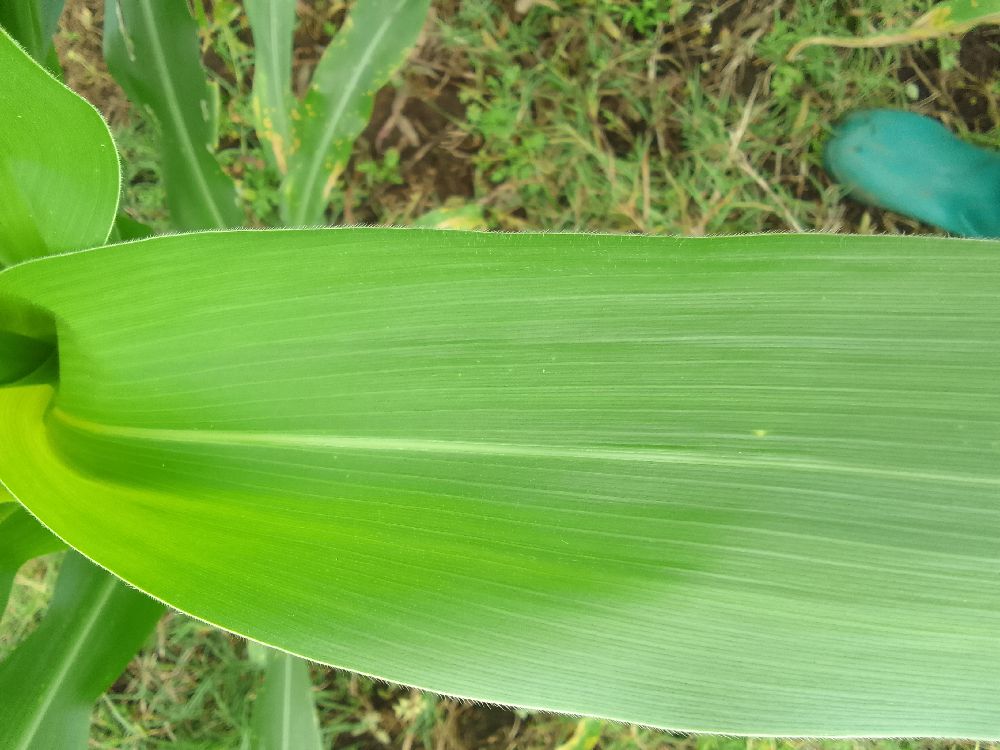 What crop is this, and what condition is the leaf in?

maize, healthy
